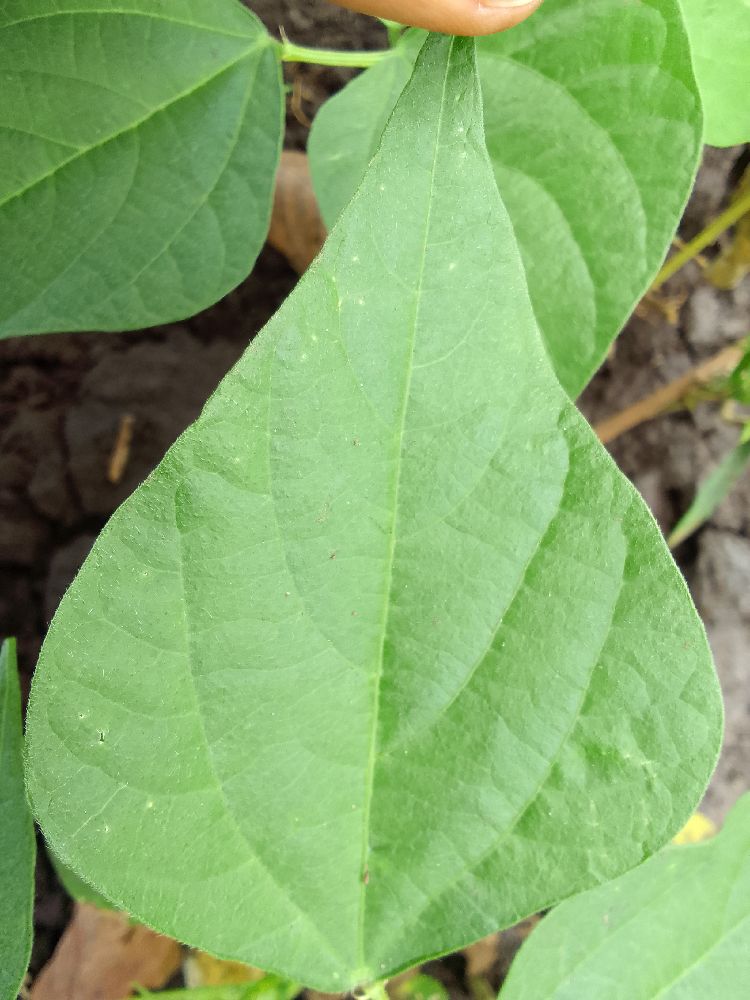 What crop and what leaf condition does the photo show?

common bean, healthy
